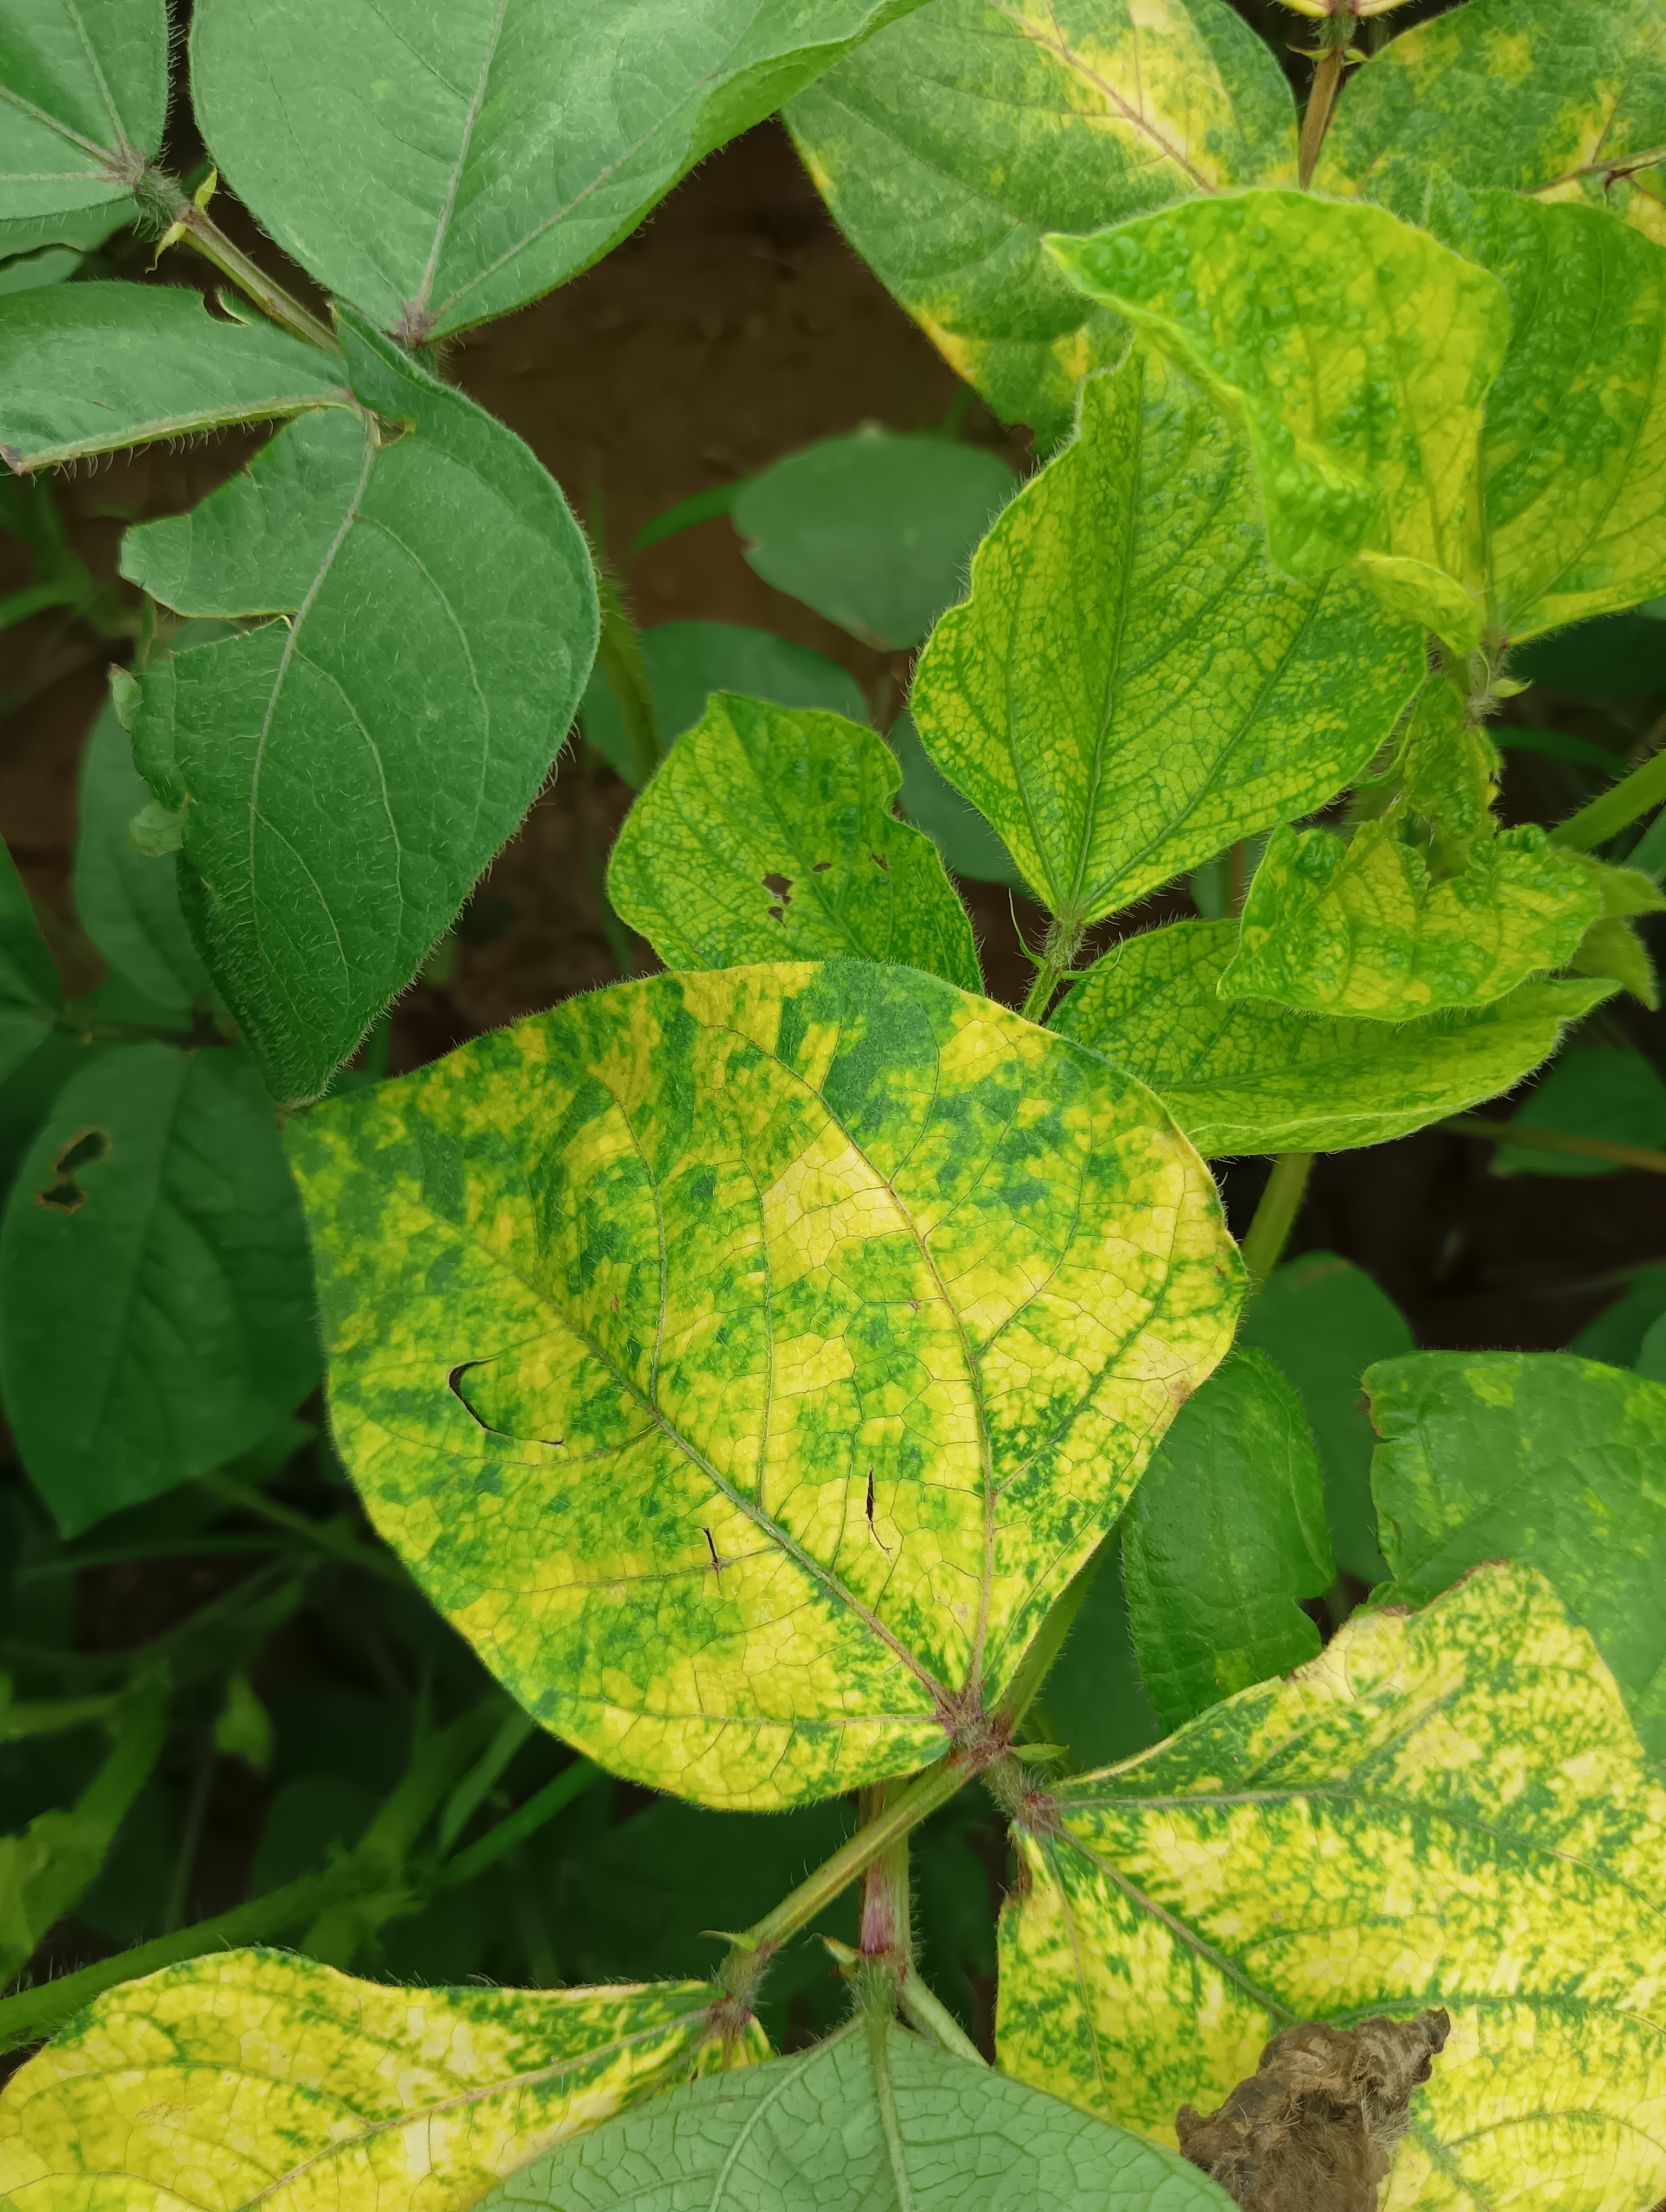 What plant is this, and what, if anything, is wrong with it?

mungbean, yellow mosaic
